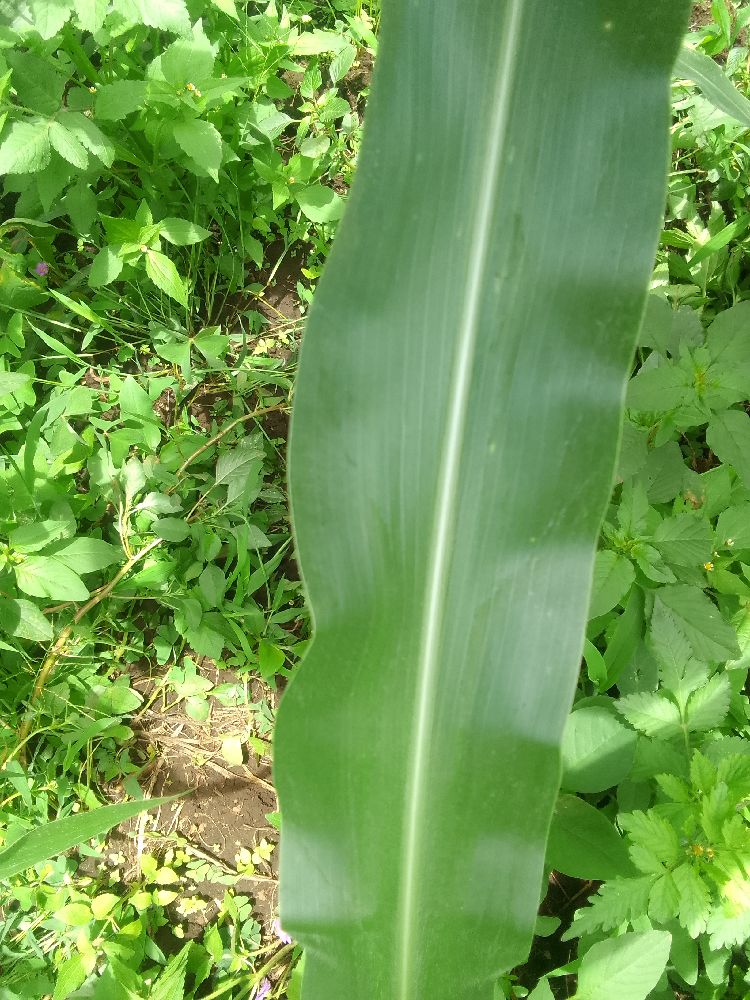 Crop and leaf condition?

maize, healthy
